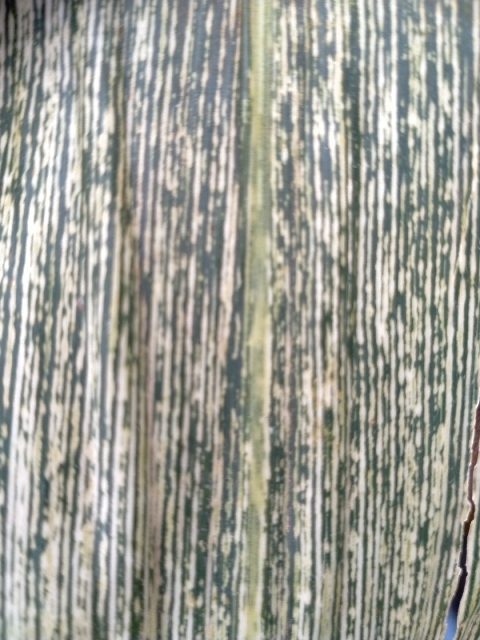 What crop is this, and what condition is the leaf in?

maize, maize streak virus
